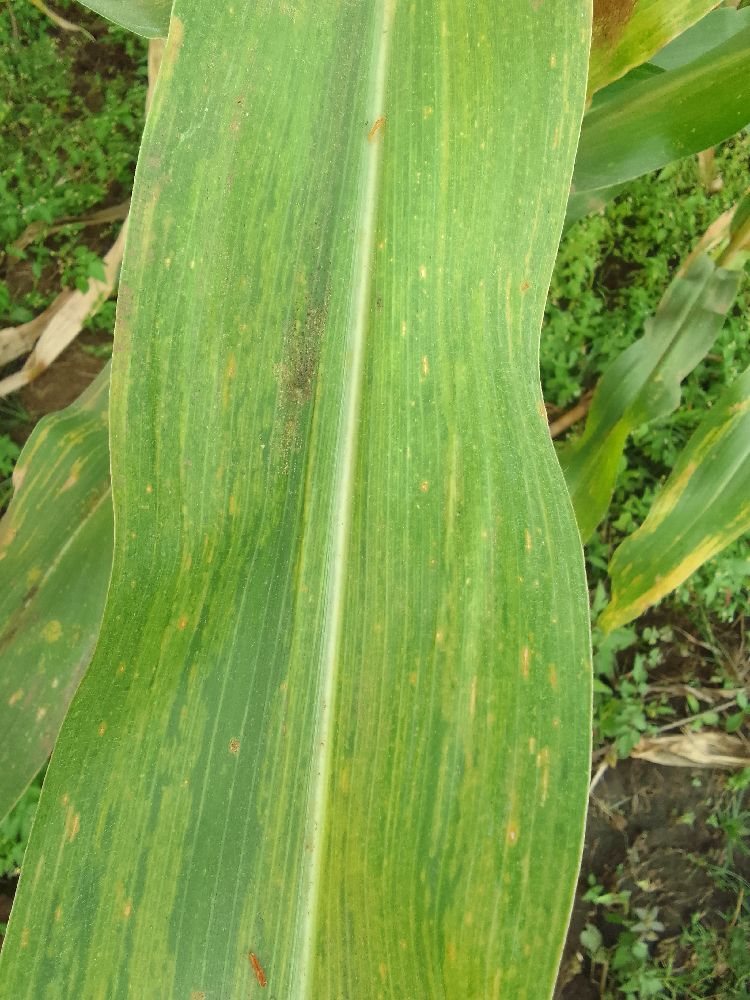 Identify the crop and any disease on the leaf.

maize, maize lethal necrosis
